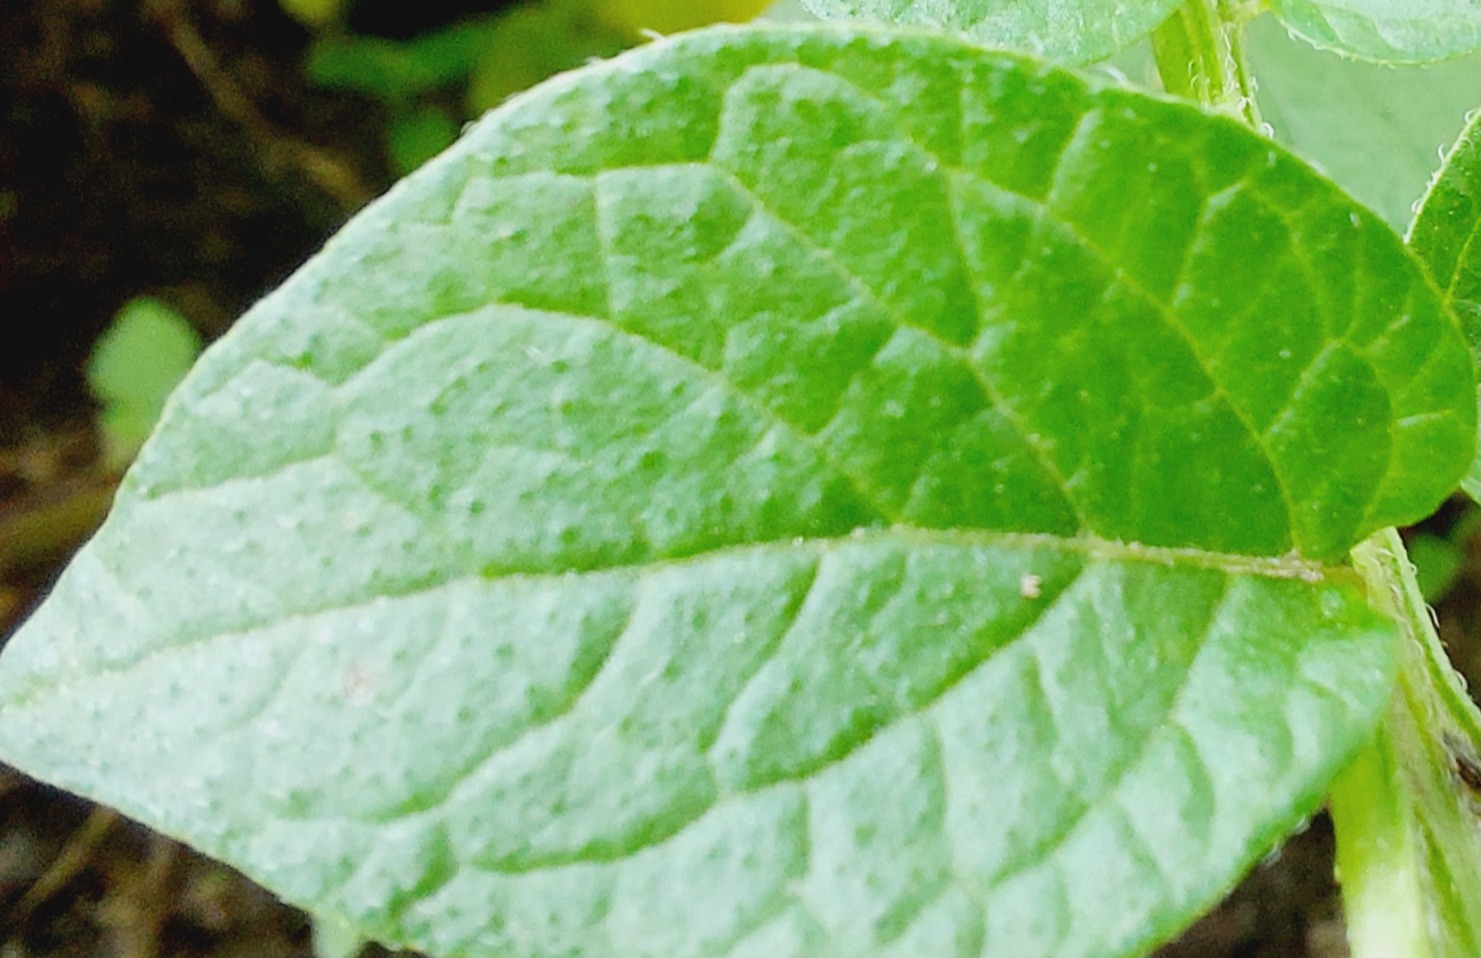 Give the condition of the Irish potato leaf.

healthy
